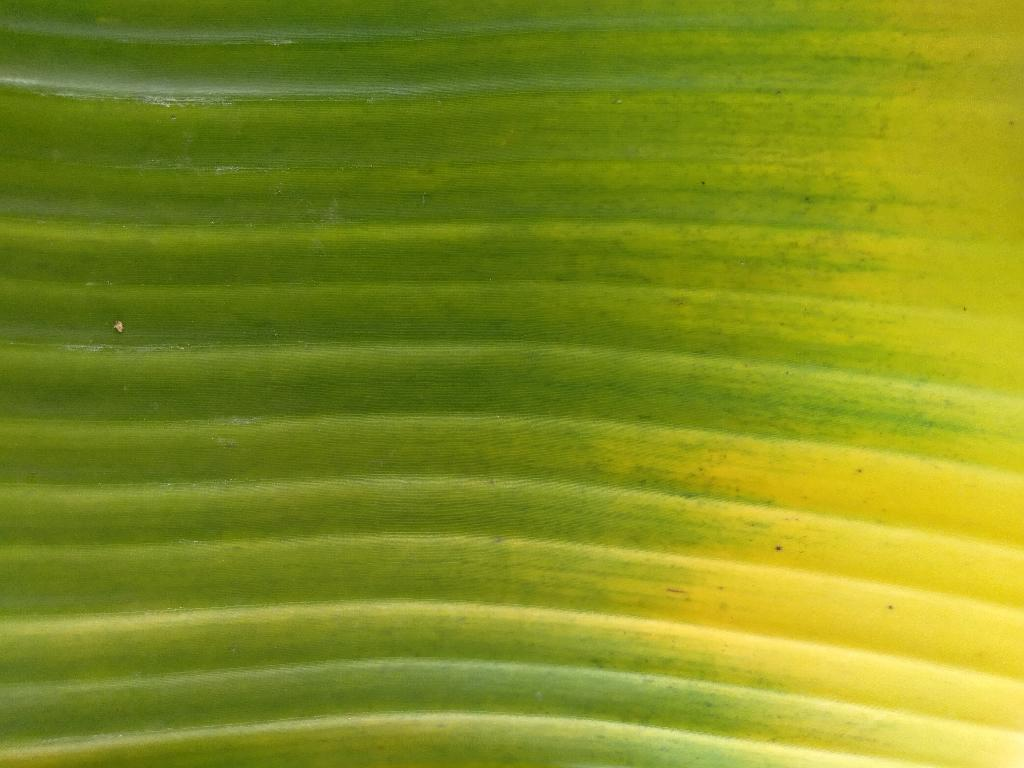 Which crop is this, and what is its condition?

banana, fusarium wilt race 1
